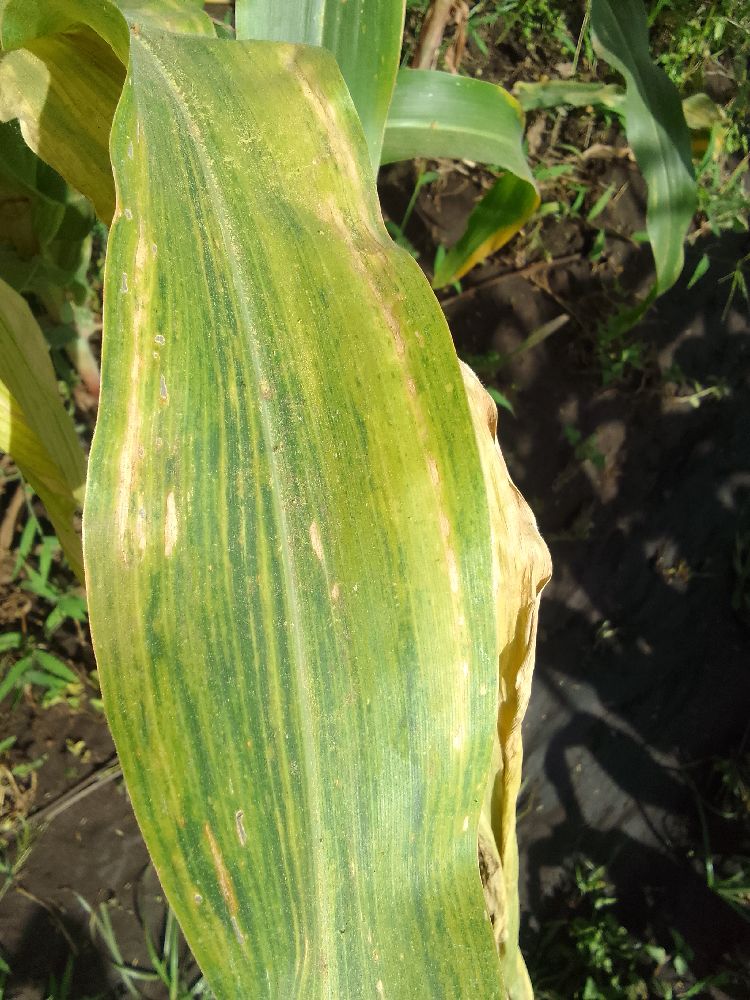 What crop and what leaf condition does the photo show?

maize, maize lethal necrosis
